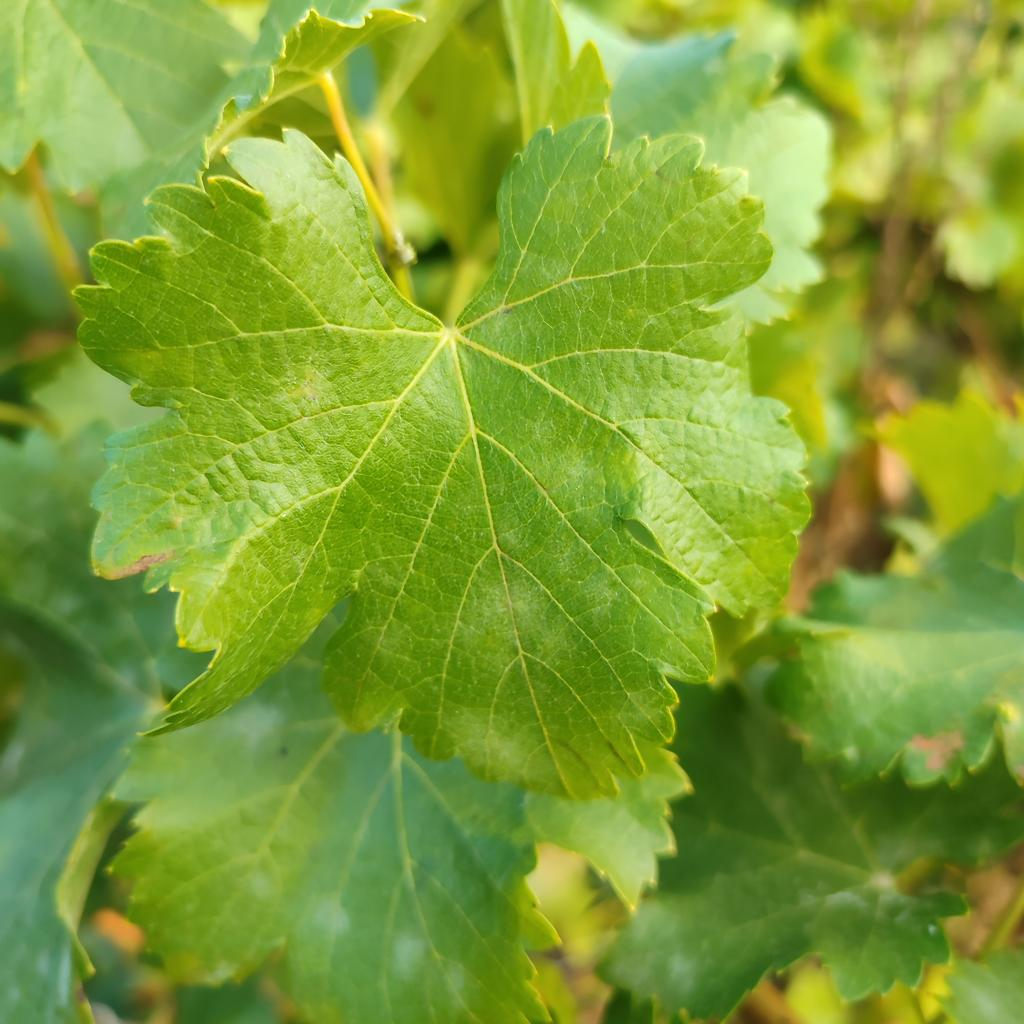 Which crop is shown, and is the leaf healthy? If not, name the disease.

grapevine, powdery mildew
